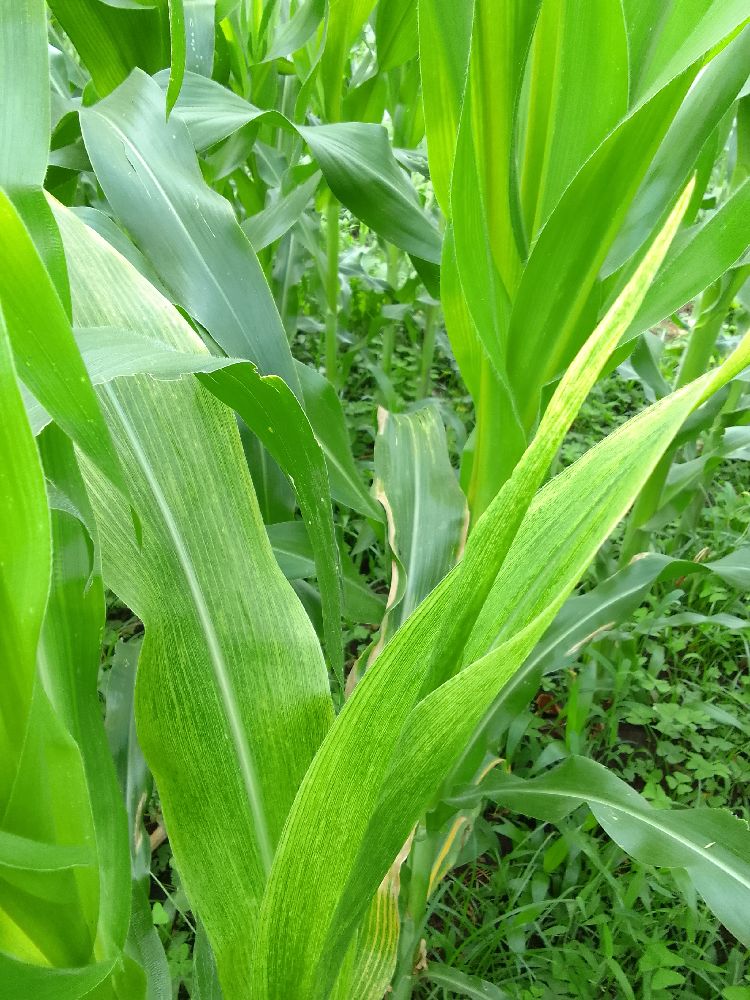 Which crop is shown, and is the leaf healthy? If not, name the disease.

maize, maize lethal necrosis
